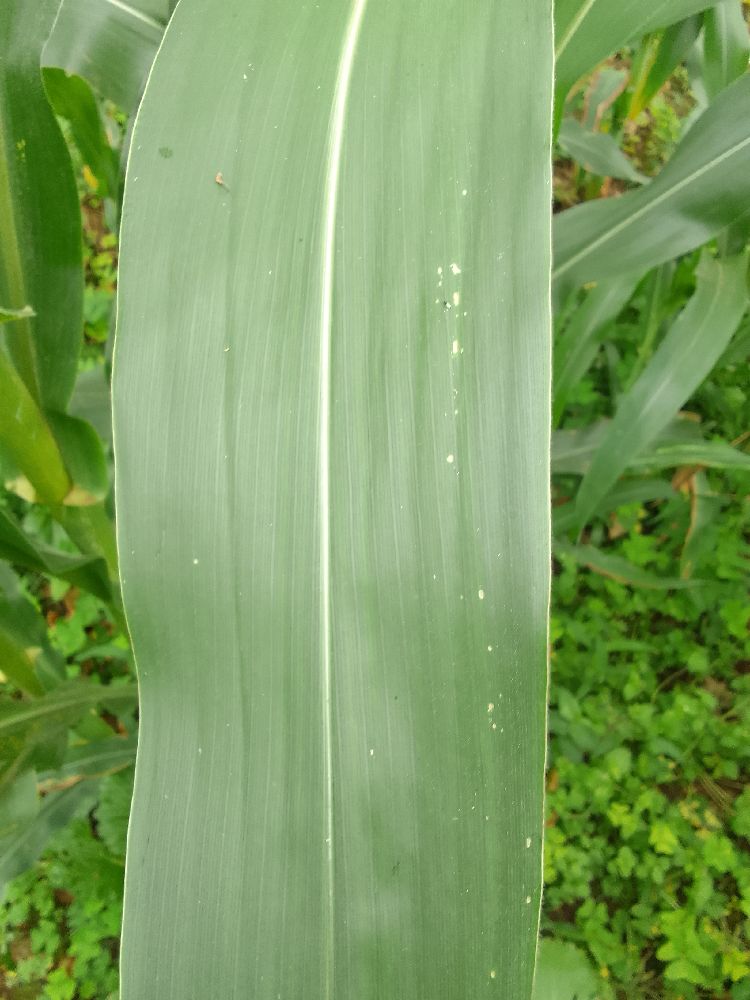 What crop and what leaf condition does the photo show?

maize, healthy
